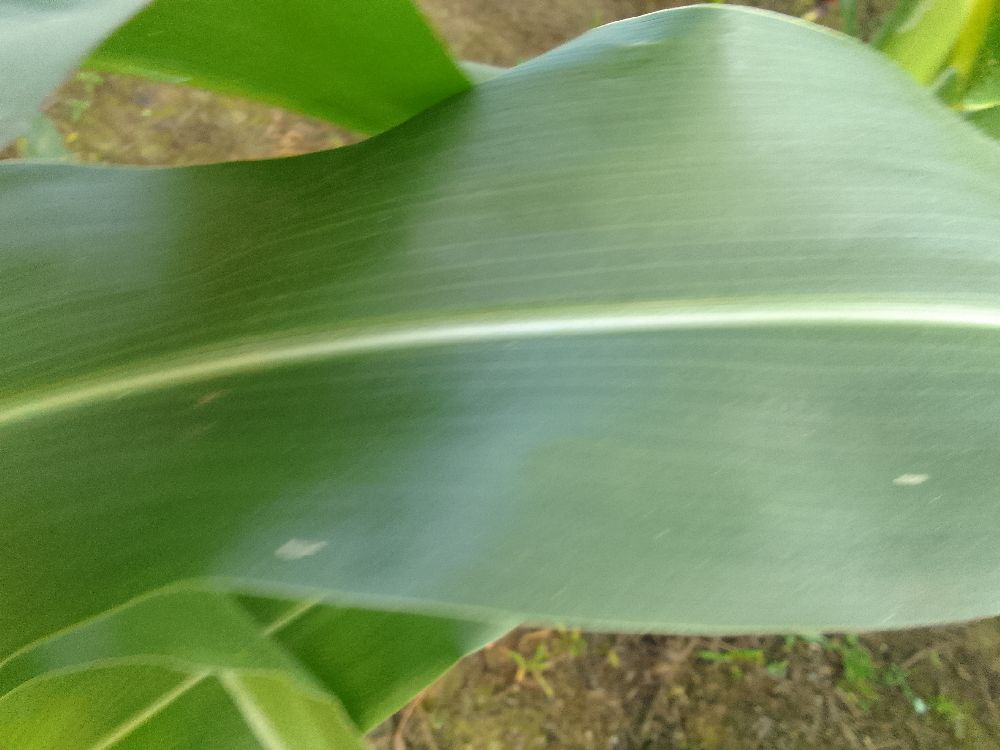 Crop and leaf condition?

maize, healthy
